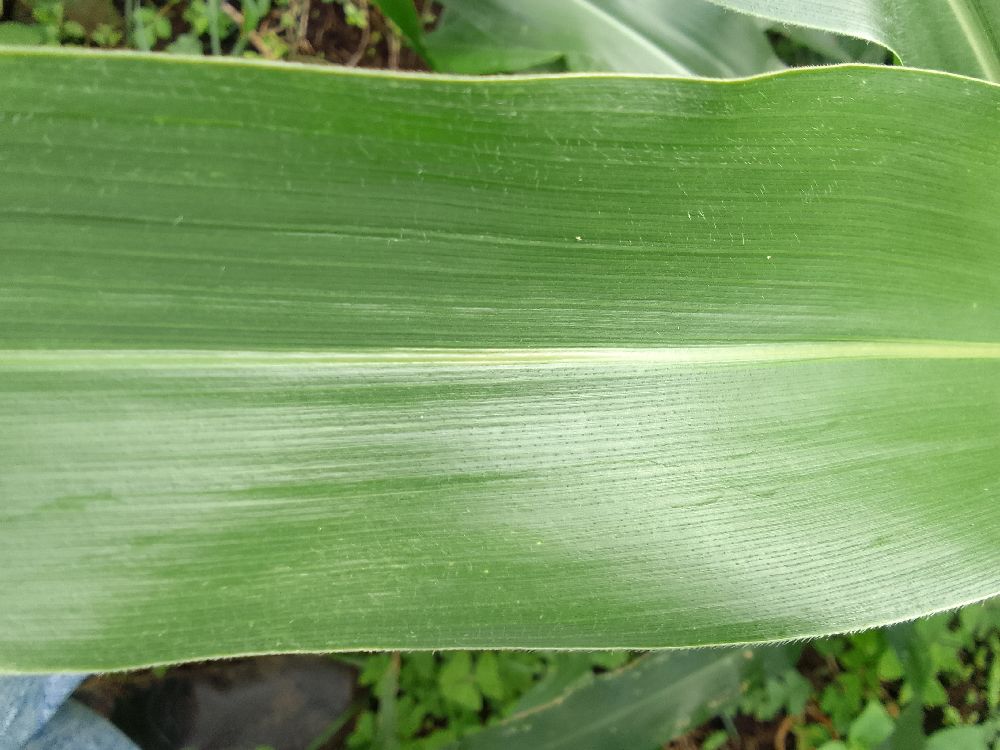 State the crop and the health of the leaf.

maize, healthy
